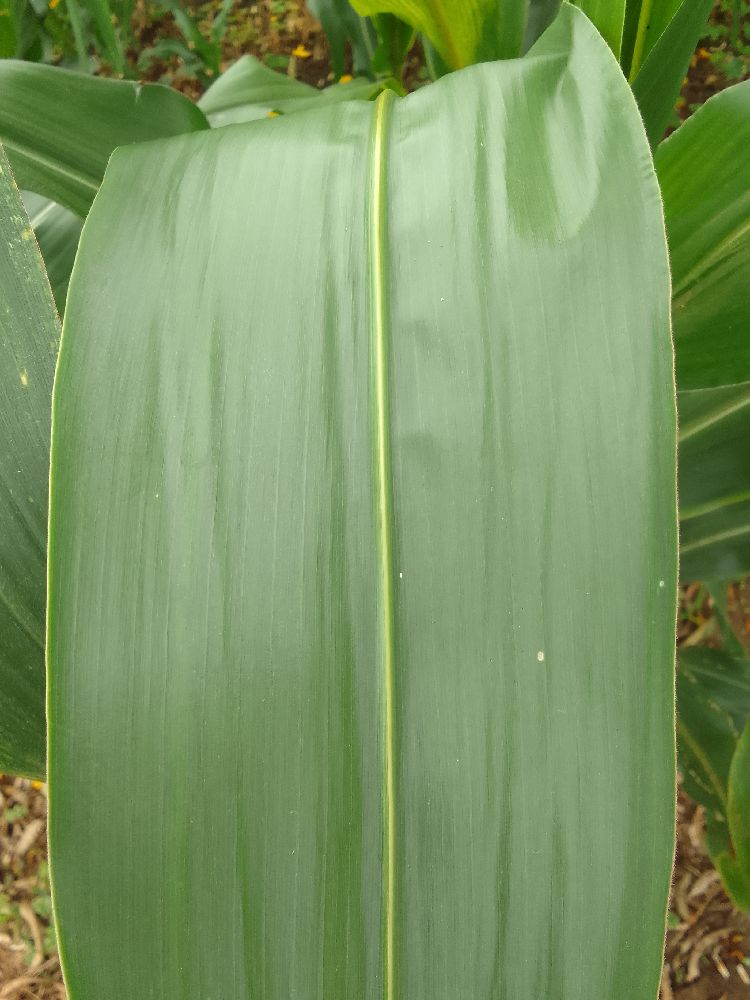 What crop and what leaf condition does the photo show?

maize, healthy
